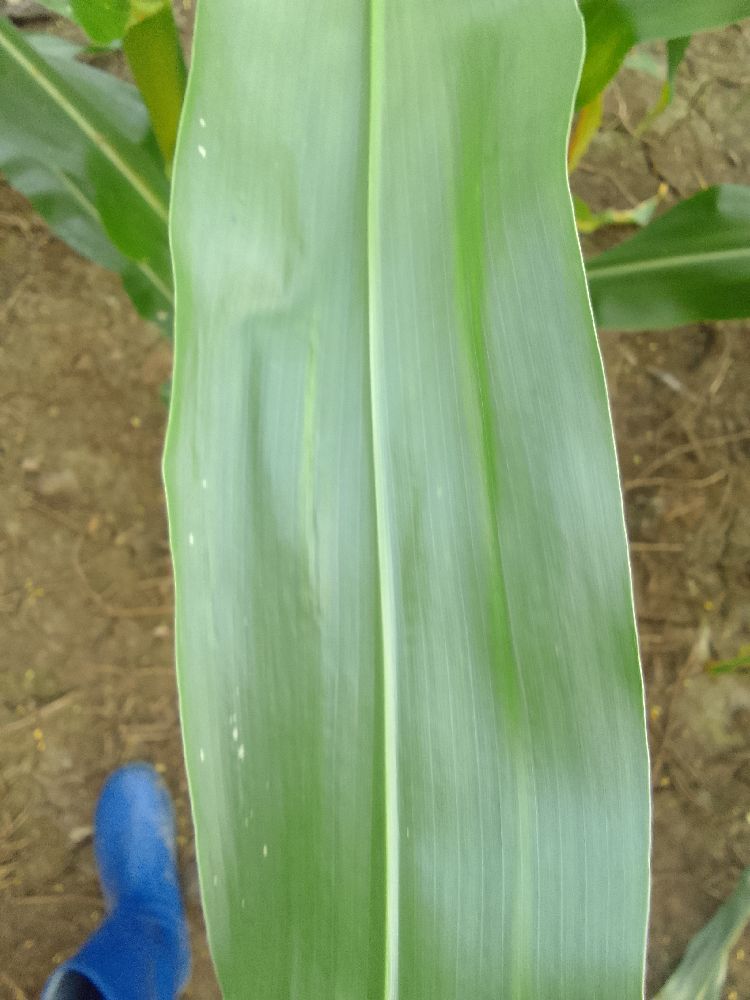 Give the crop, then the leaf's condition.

maize, healthy
